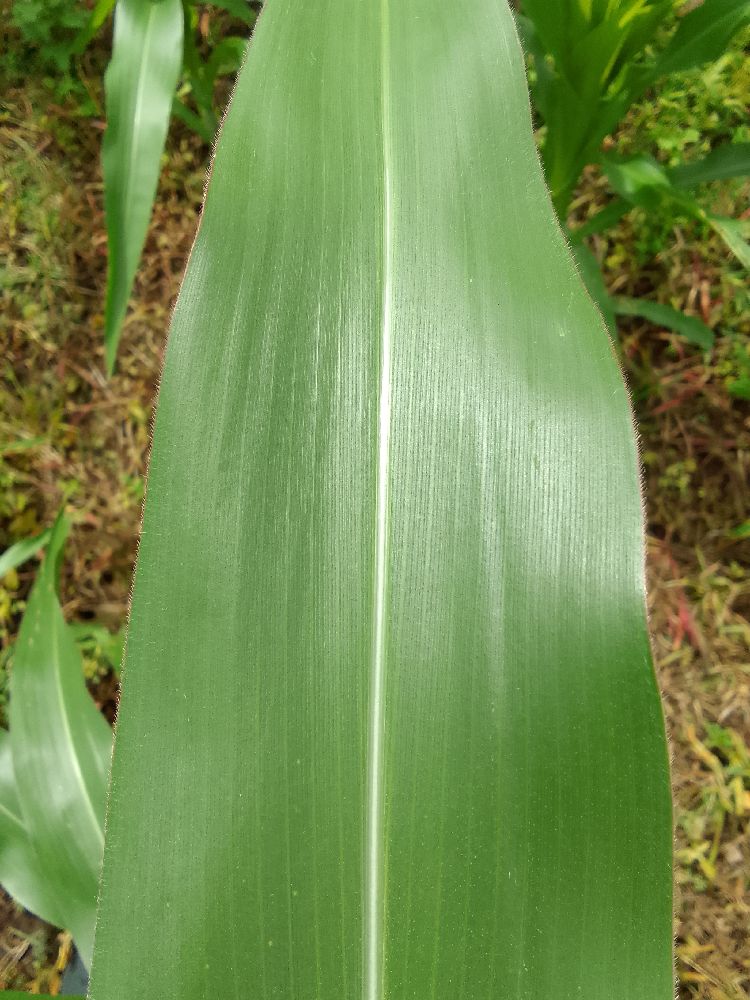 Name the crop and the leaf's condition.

maize, healthy
